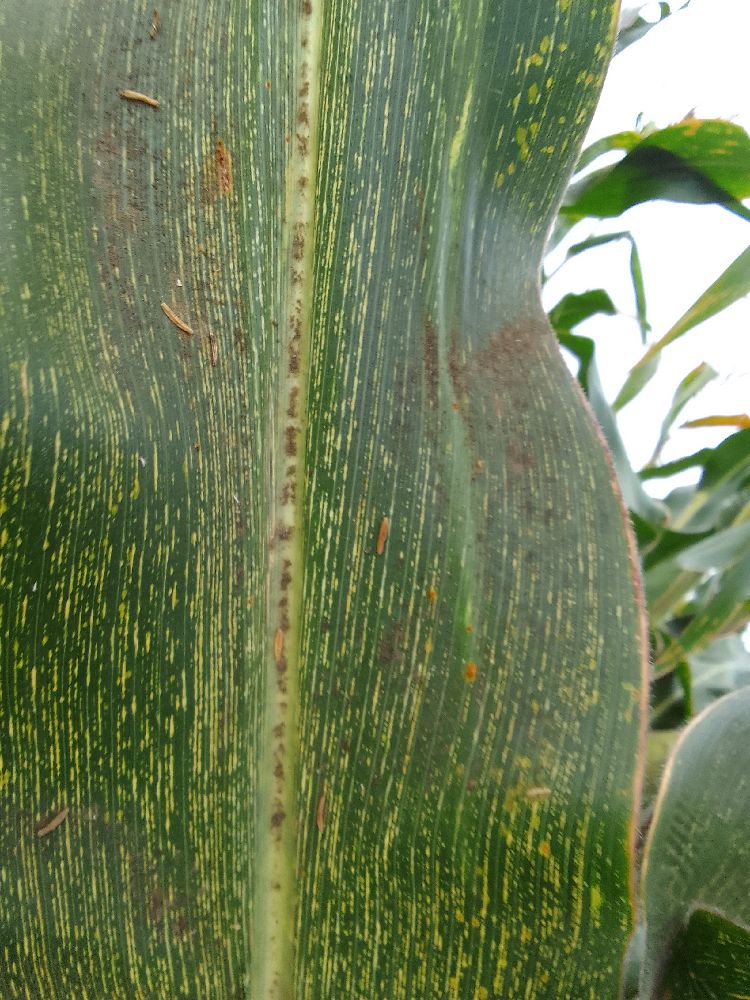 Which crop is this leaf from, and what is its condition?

maize, maize streak virus
